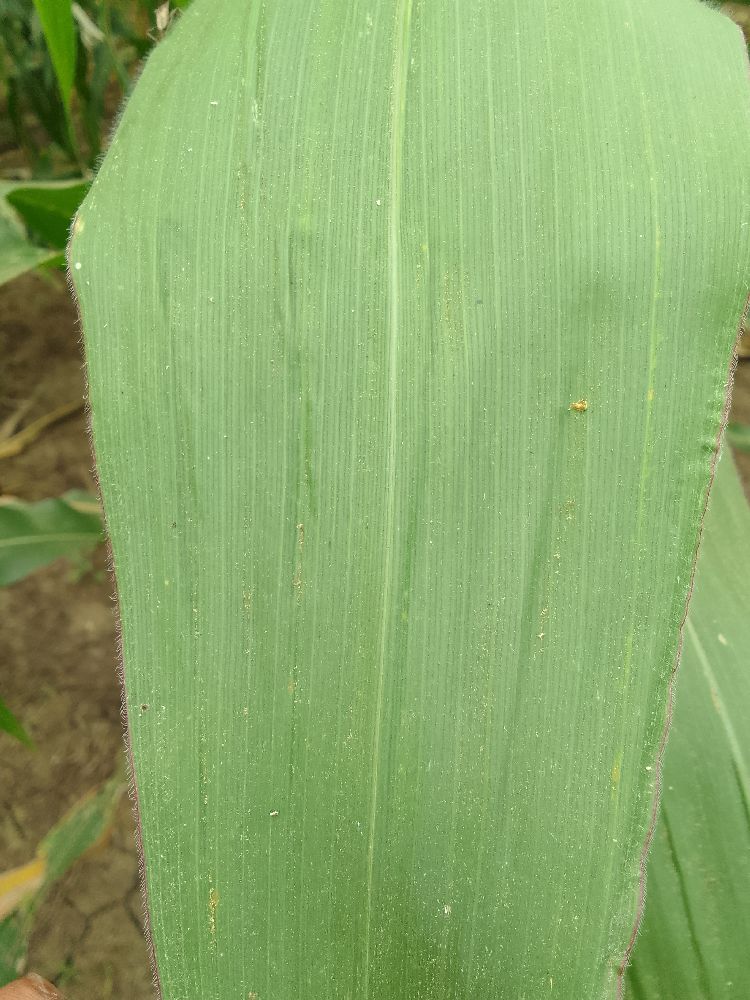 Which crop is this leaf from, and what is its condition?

maize, healthy
